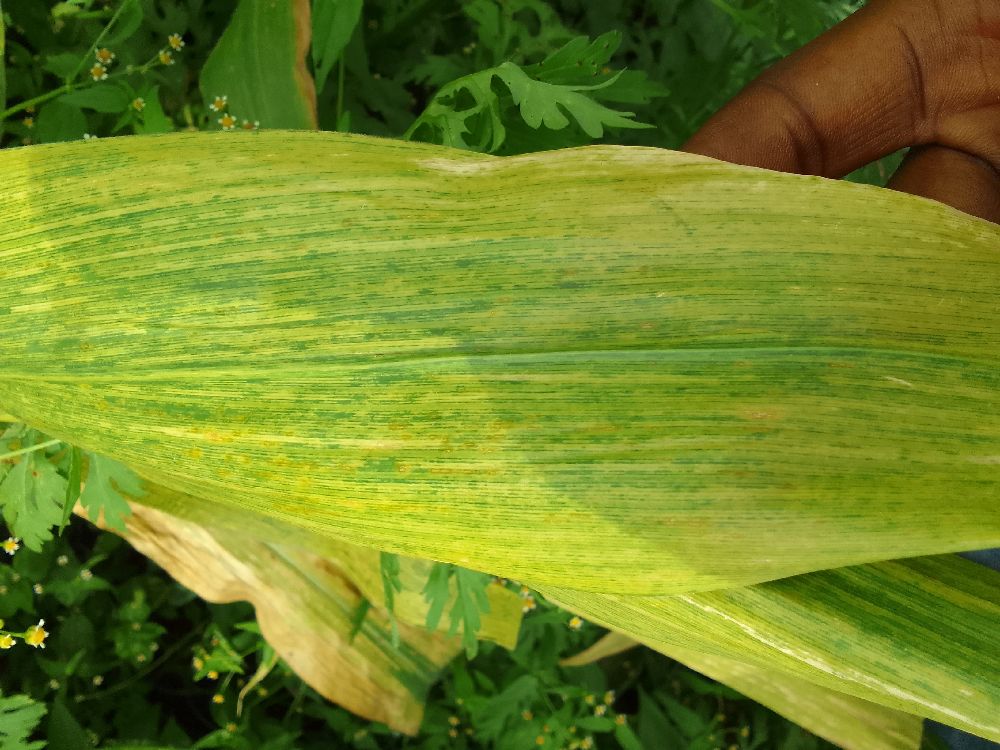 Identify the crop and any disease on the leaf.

maize, maize lethal necrosis
